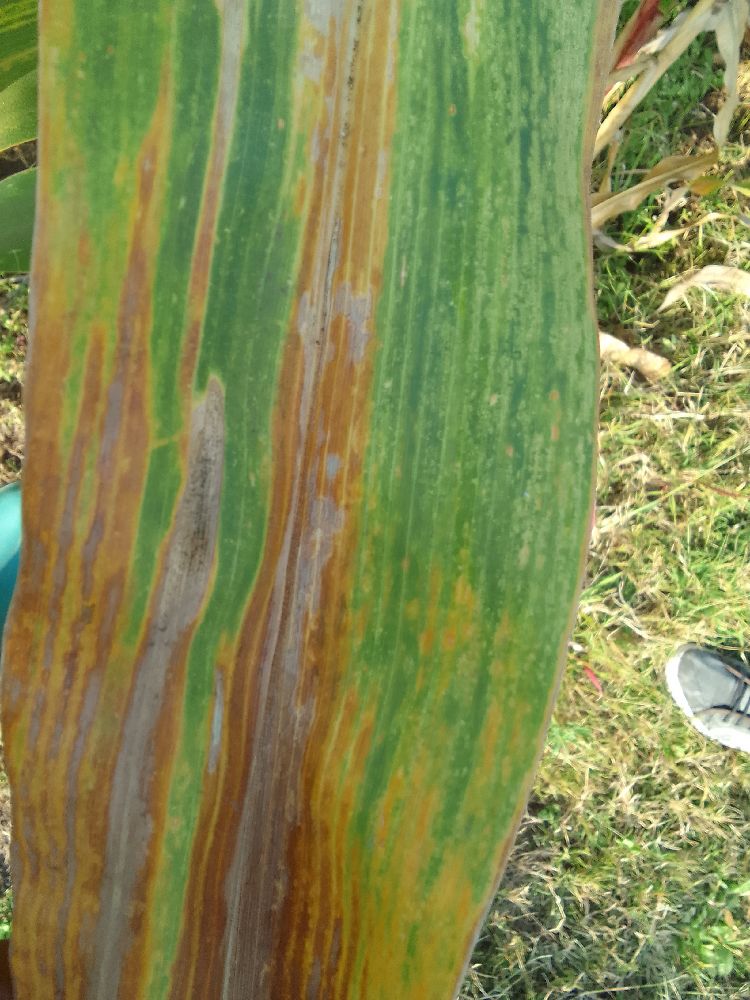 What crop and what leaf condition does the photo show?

maize, maize lethal necrosis
